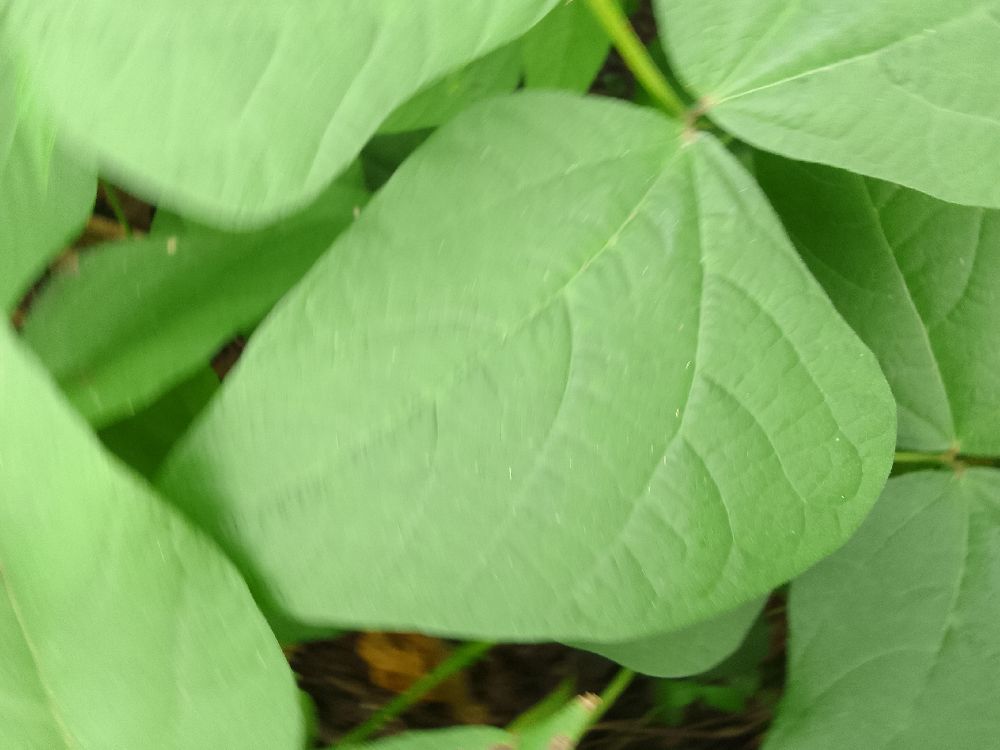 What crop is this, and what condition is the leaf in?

common bean, healthy
